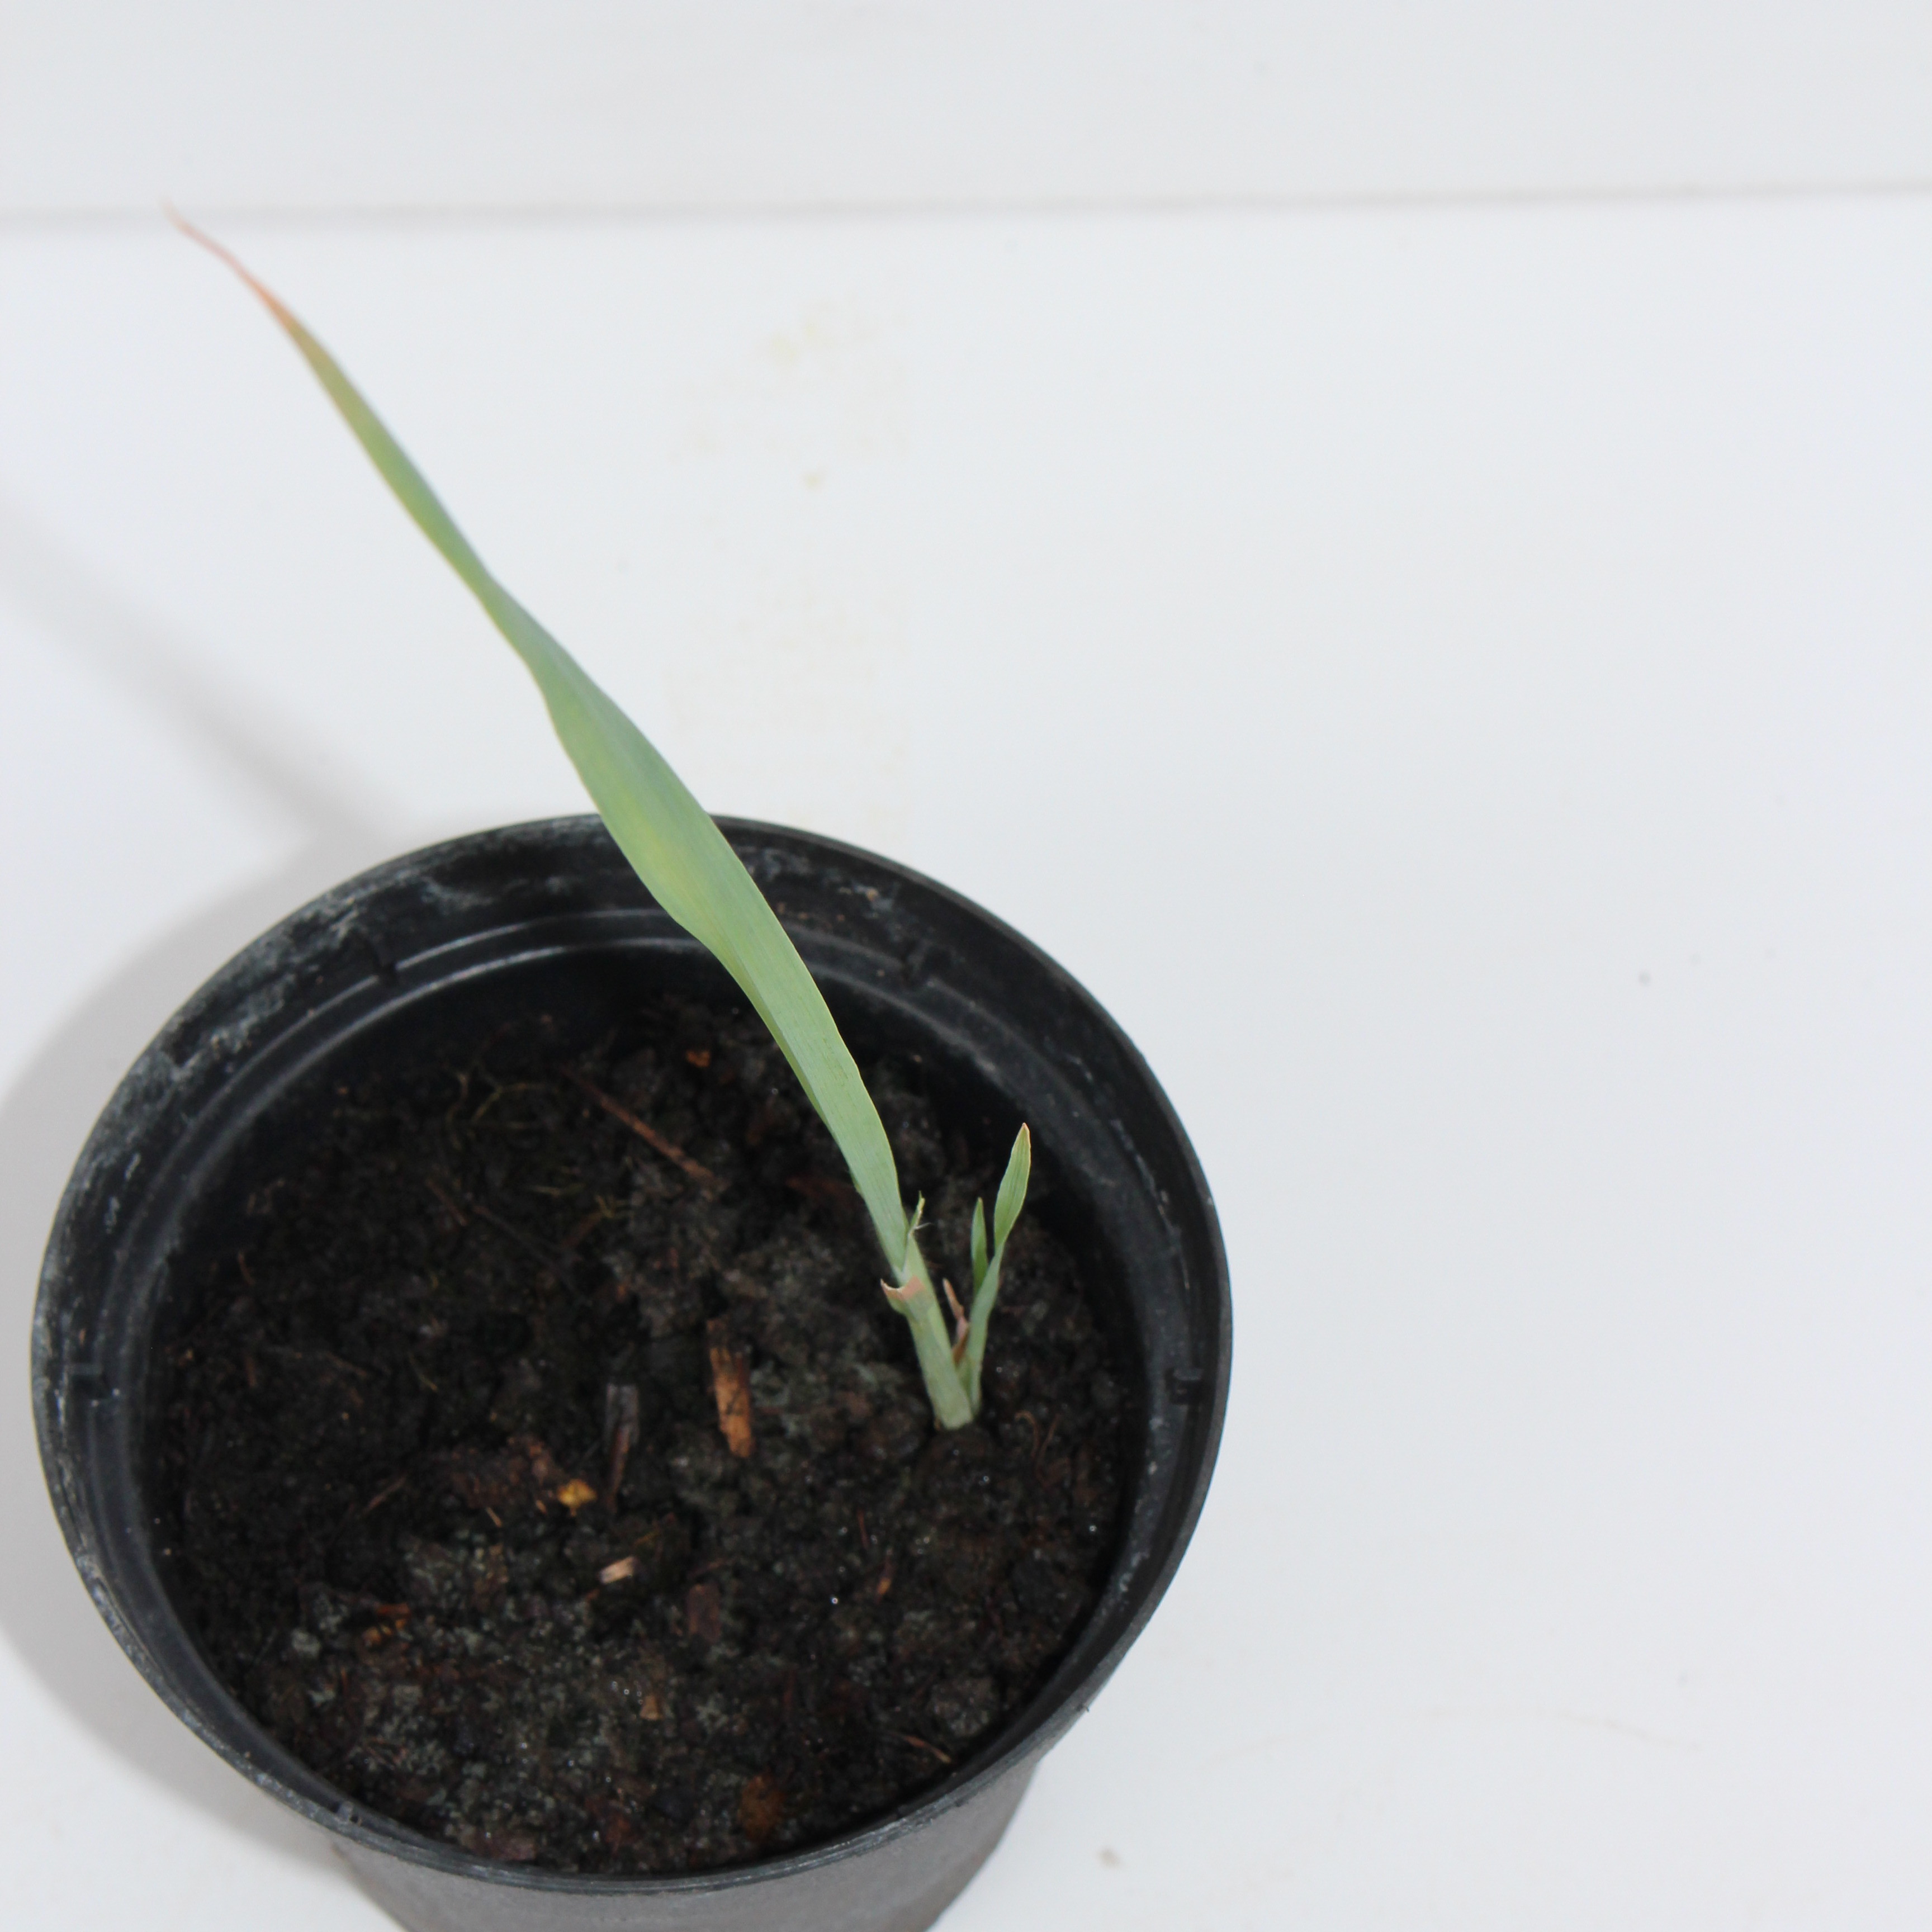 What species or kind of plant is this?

Avena sterilis
